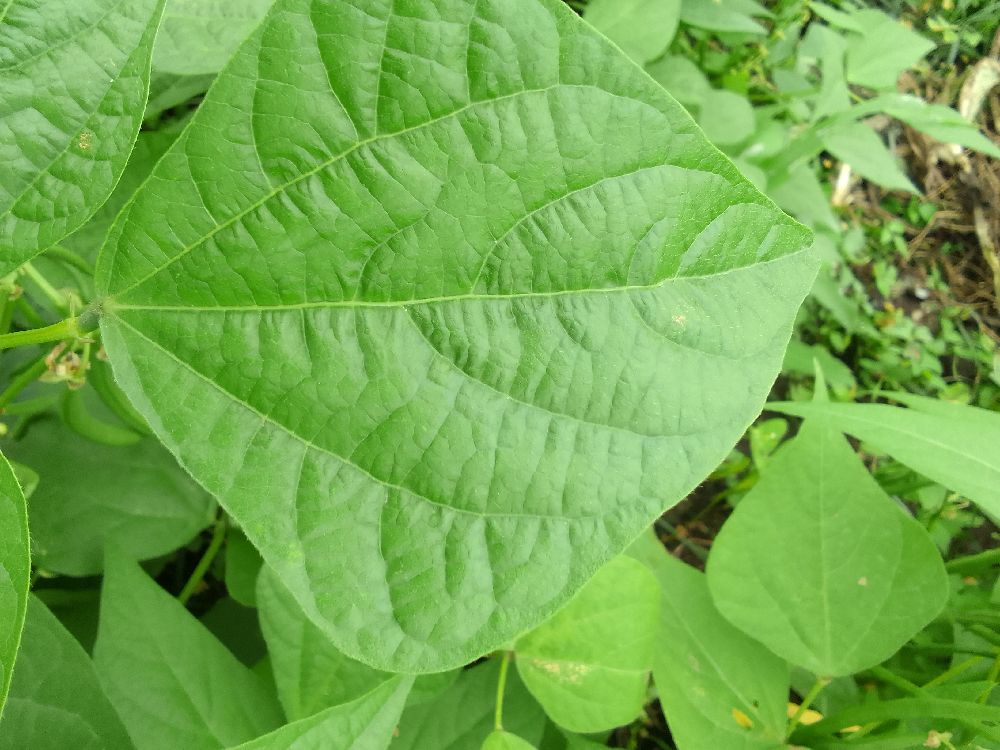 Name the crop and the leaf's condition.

common bean, healthy
